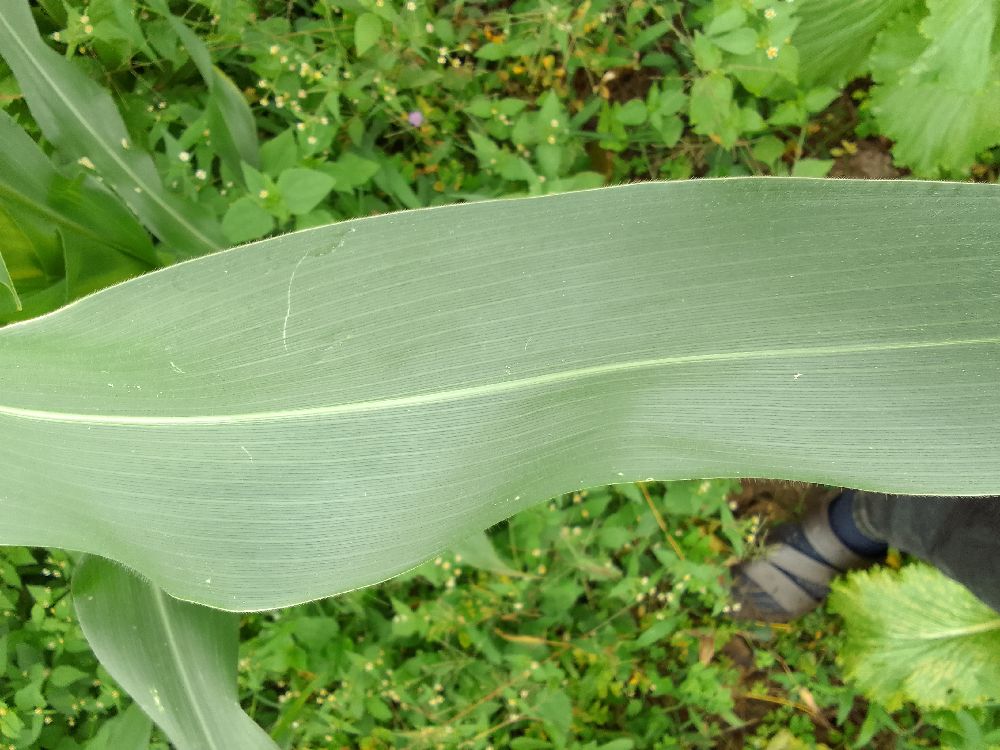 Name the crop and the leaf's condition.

maize, healthy
